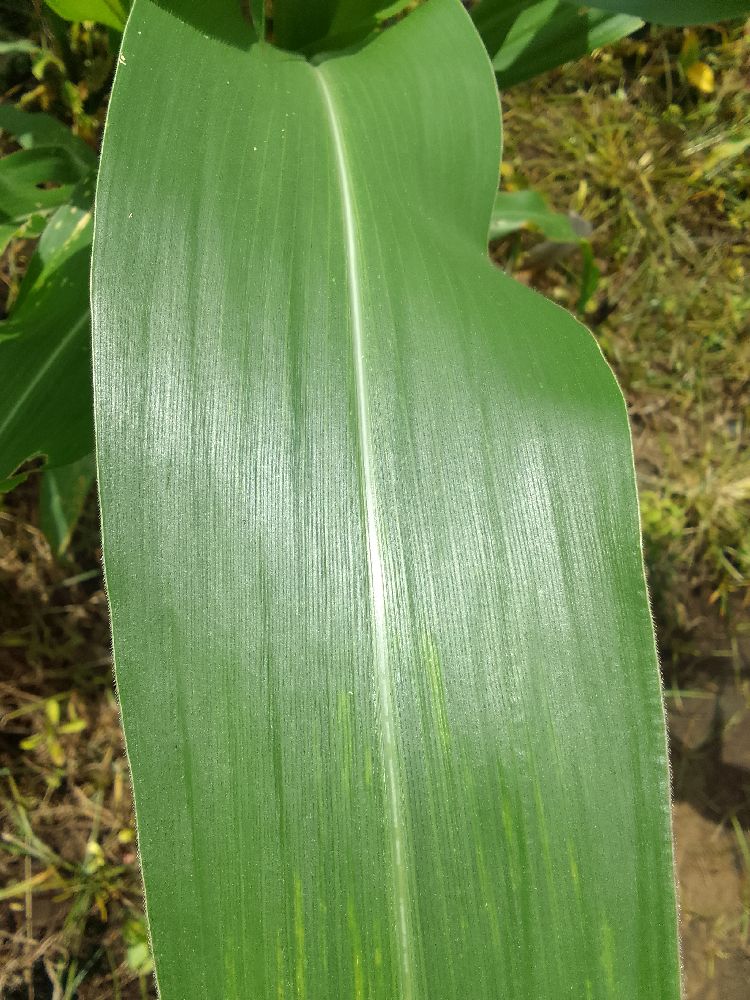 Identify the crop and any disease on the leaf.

maize, healthy
